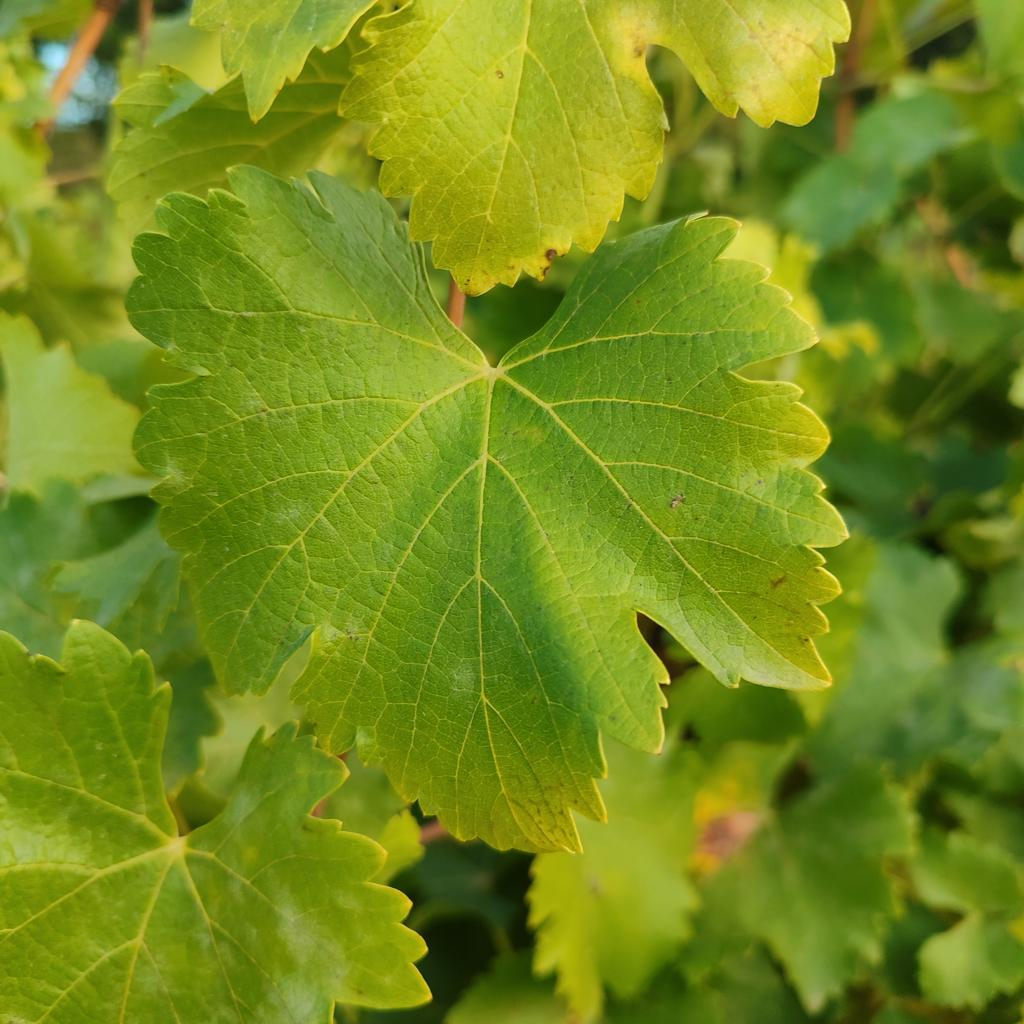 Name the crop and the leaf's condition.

grapevine, powdery mildew
